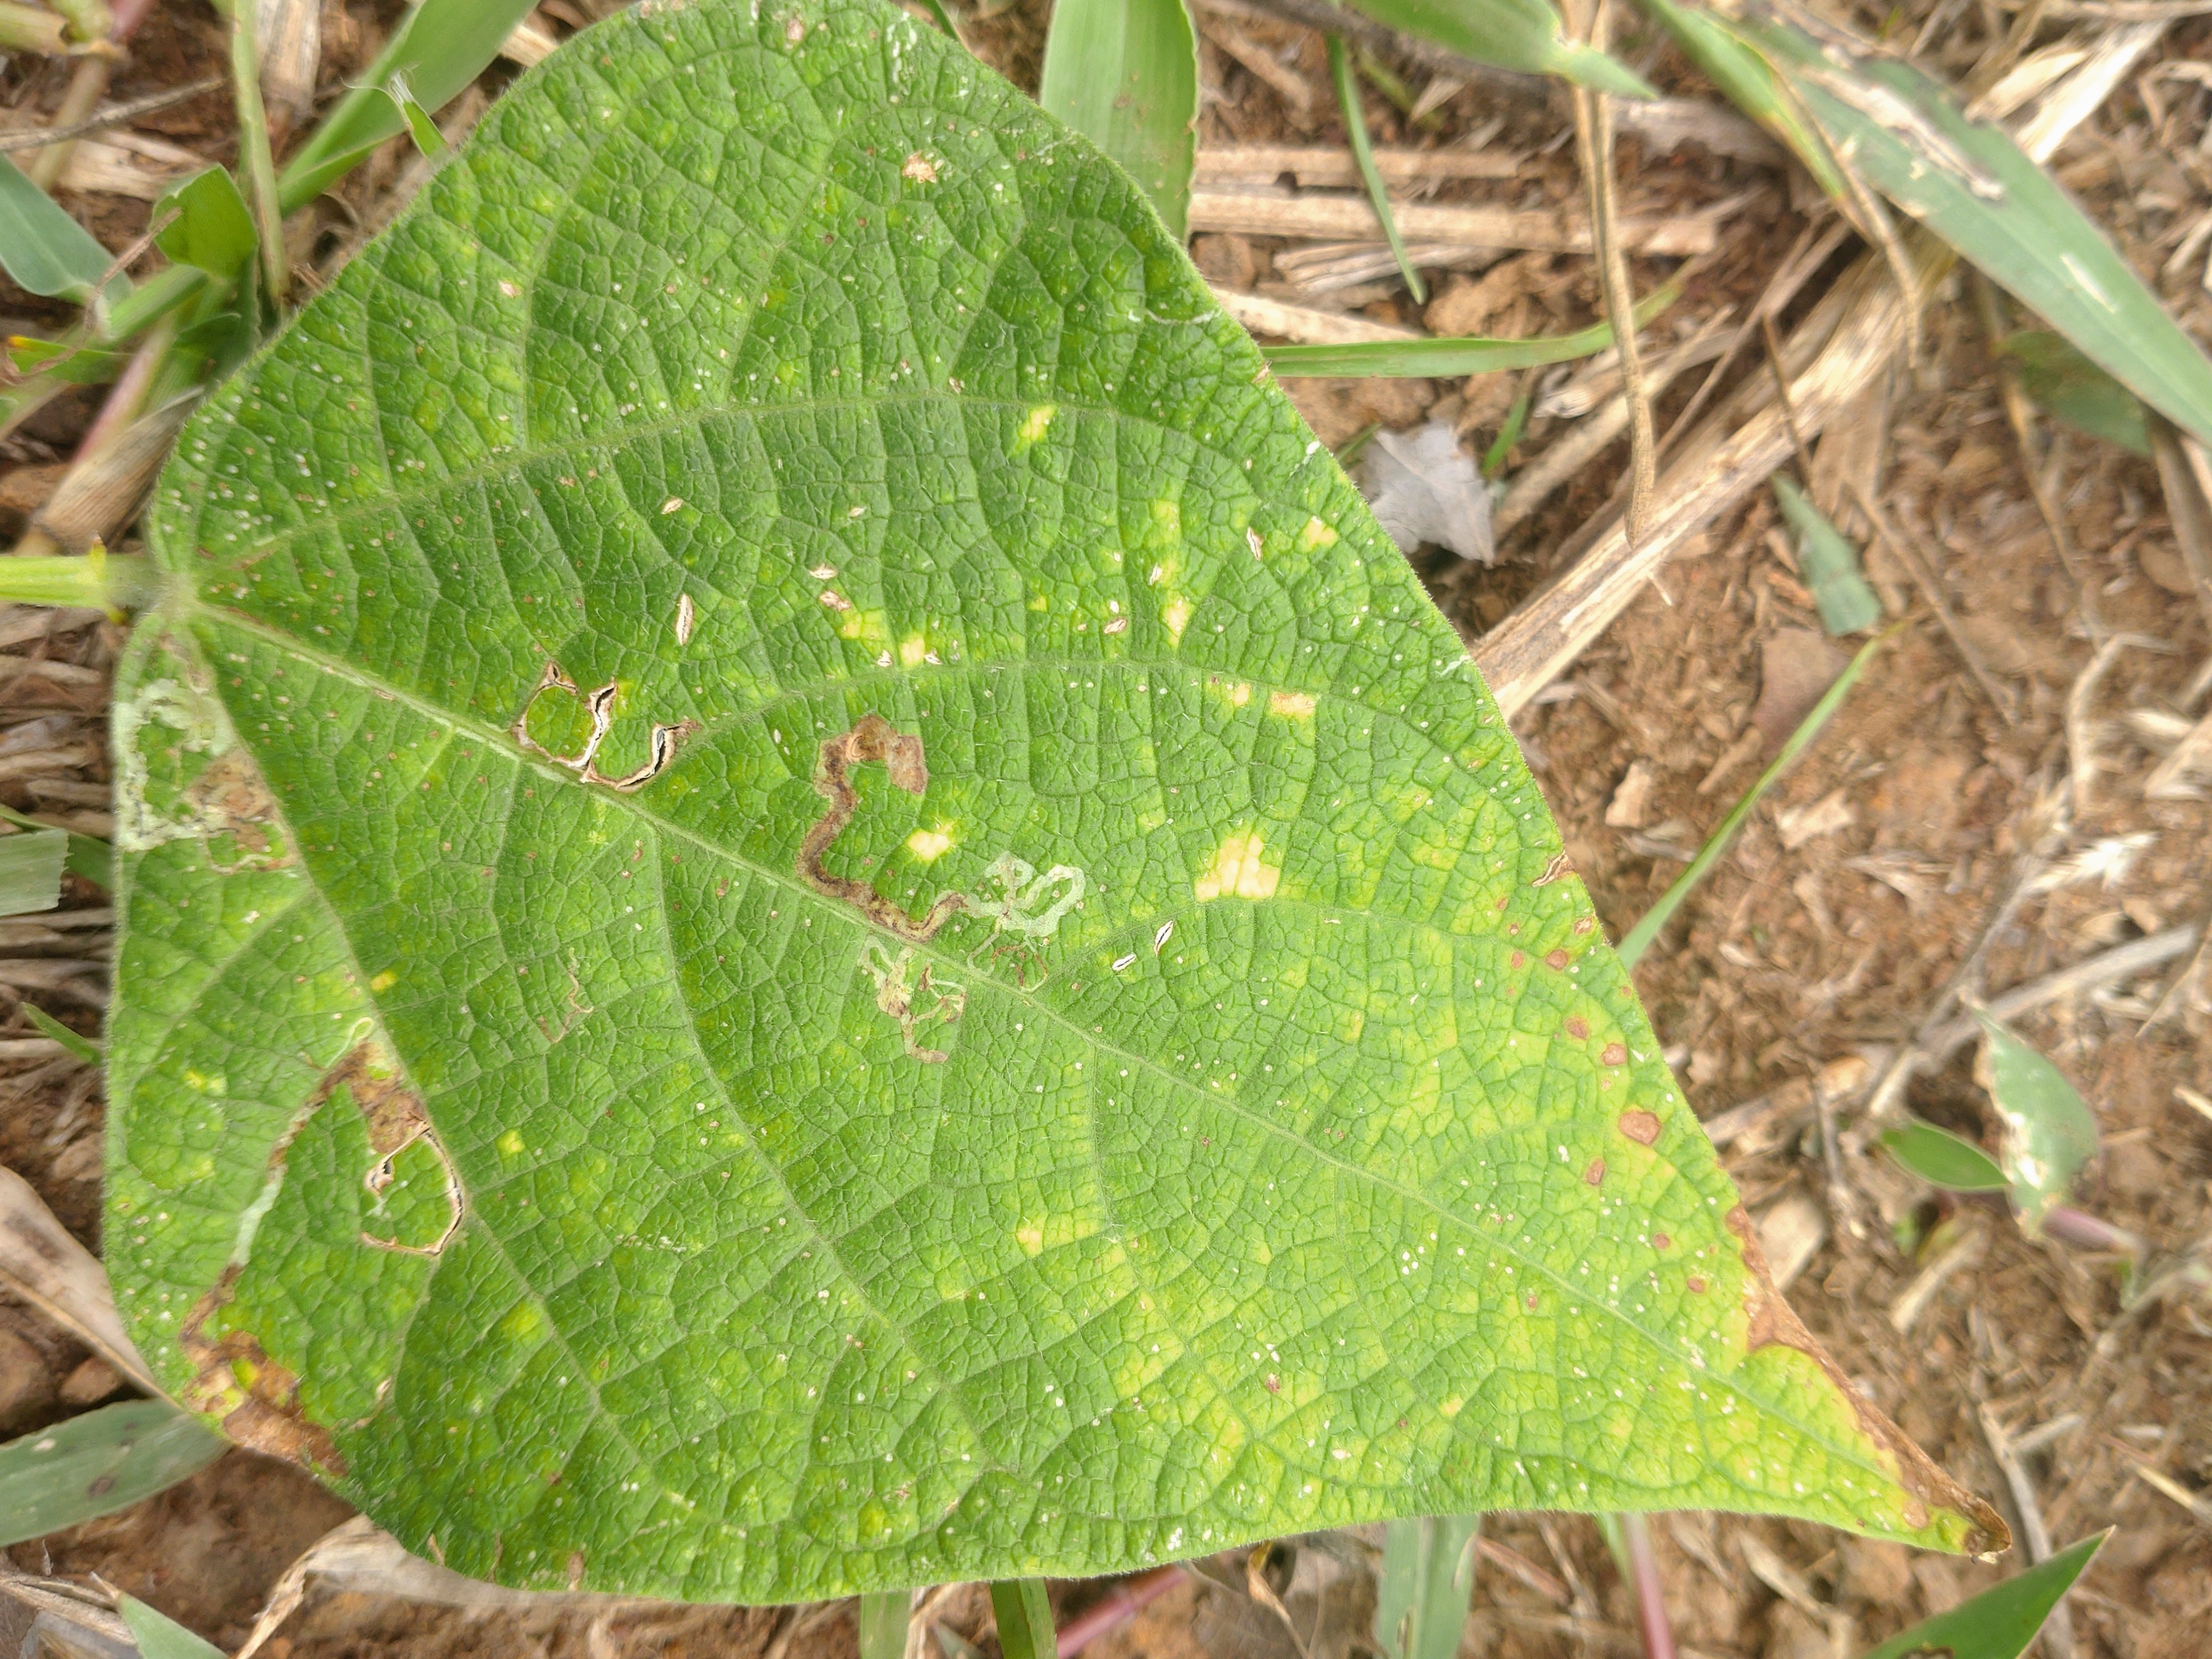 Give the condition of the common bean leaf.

anthracnose
